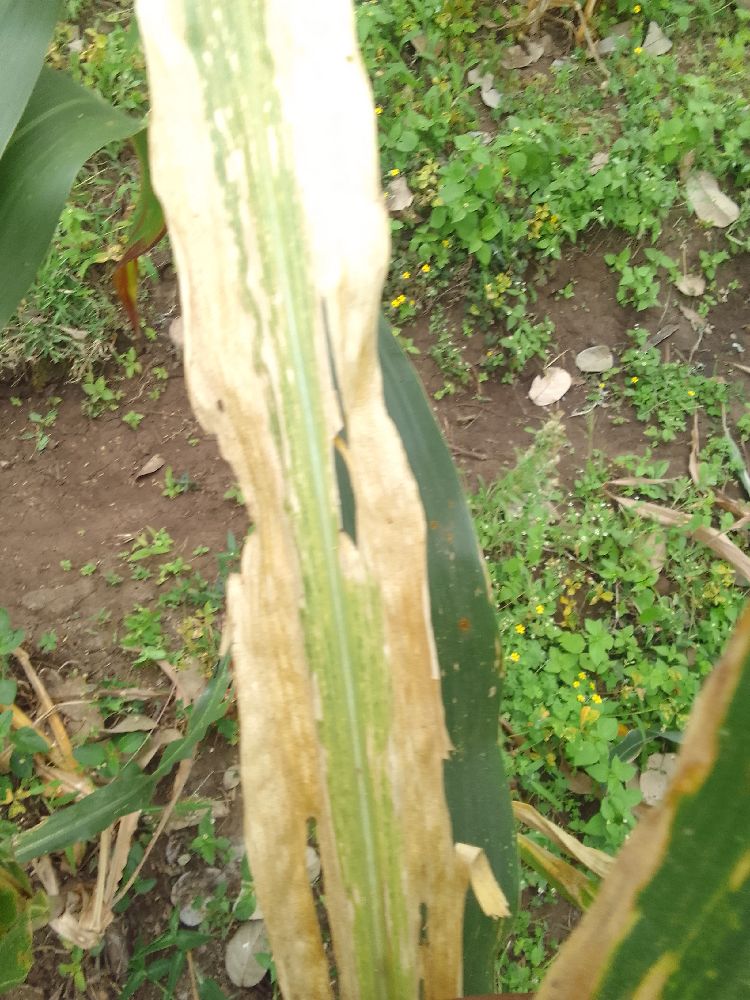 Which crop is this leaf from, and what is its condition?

maize, maize lethal necrosis
